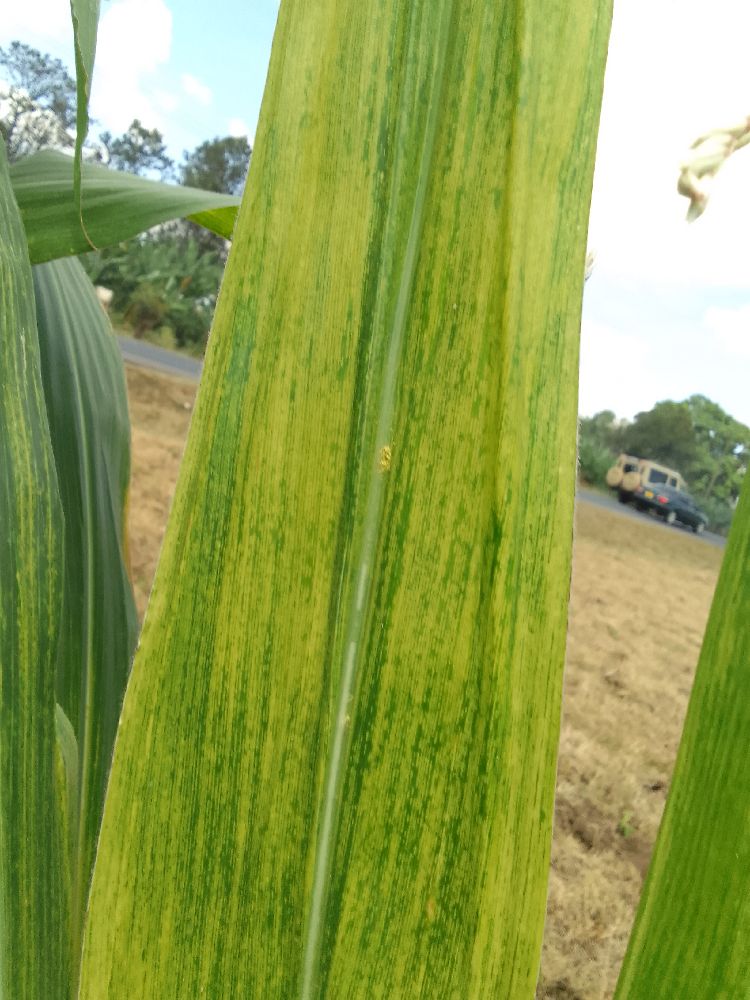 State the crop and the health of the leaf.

maize, maize lethal necrosis
